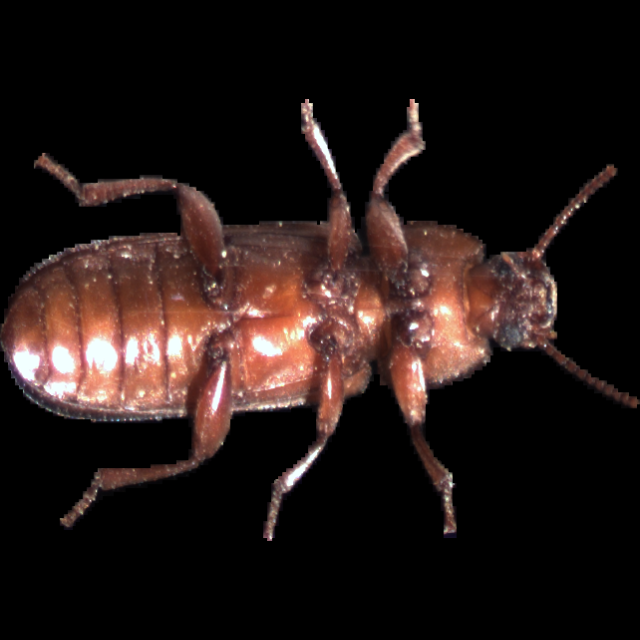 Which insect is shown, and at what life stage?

mealworm beetle
